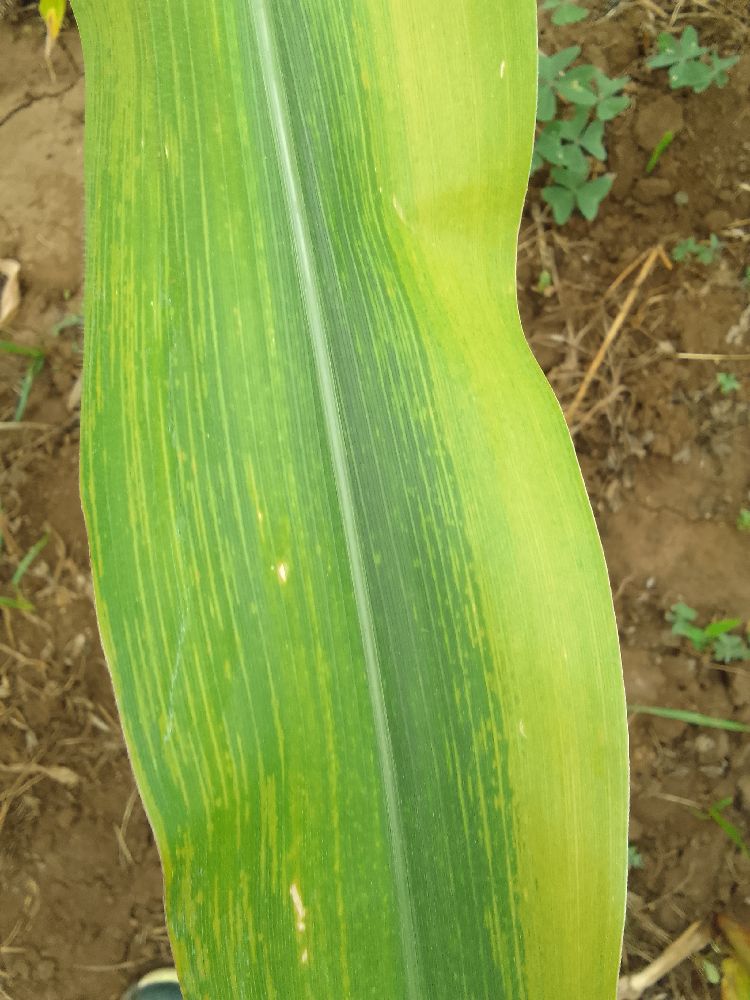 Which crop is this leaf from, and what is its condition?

maize, maize lethal necrosis
